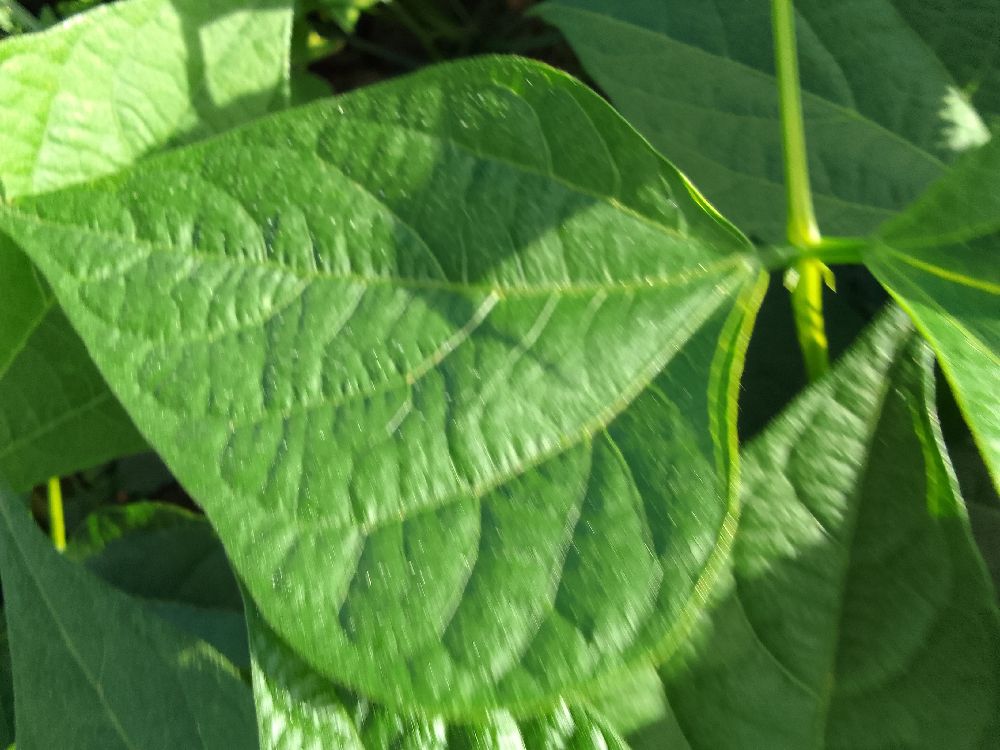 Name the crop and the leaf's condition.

common bean, healthy
